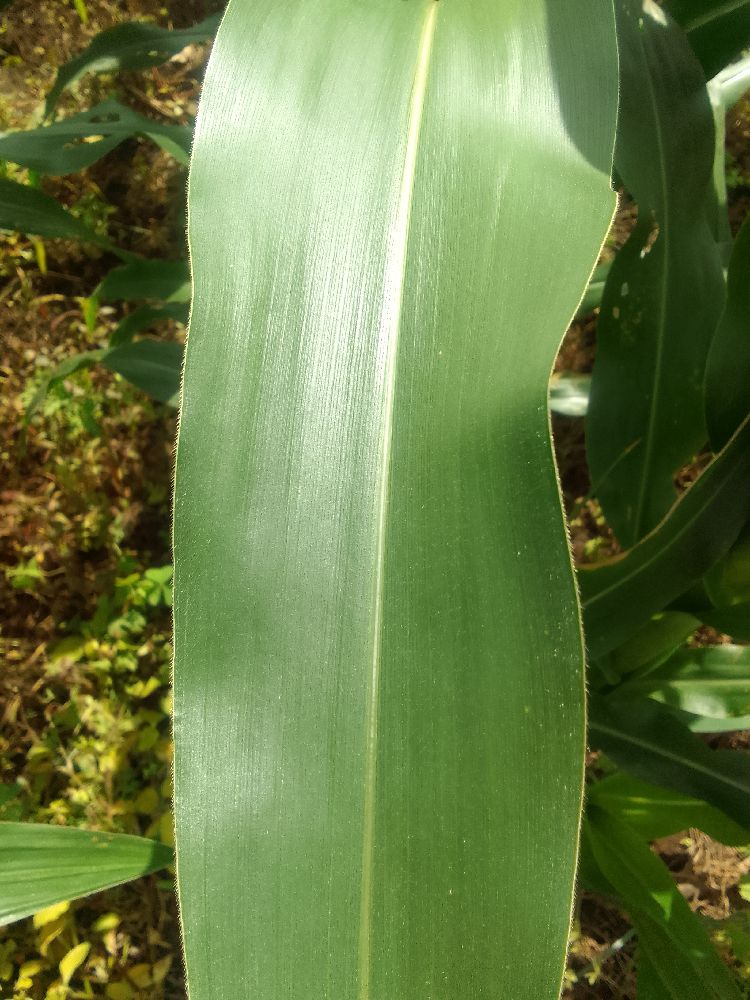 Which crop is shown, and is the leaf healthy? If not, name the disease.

maize, healthy
